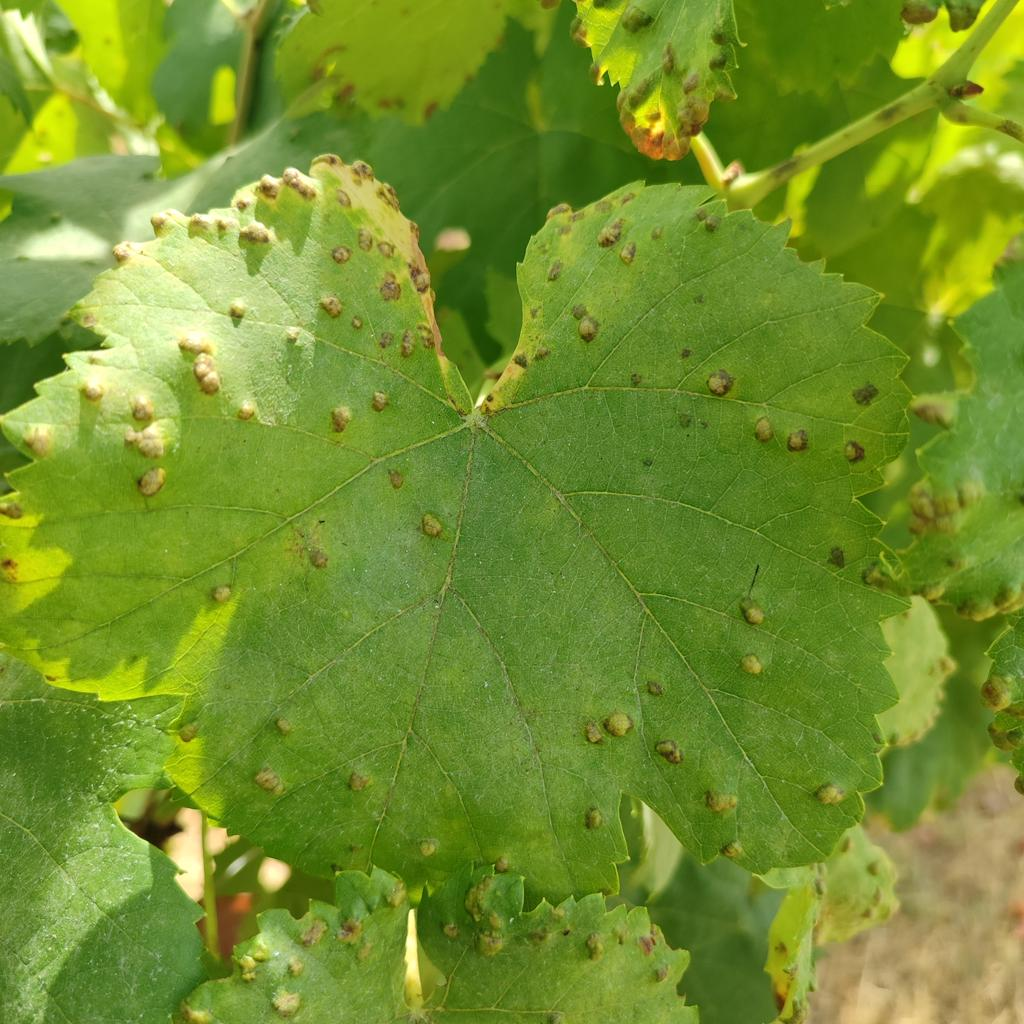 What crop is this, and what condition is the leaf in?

grapevine, erineum mite
